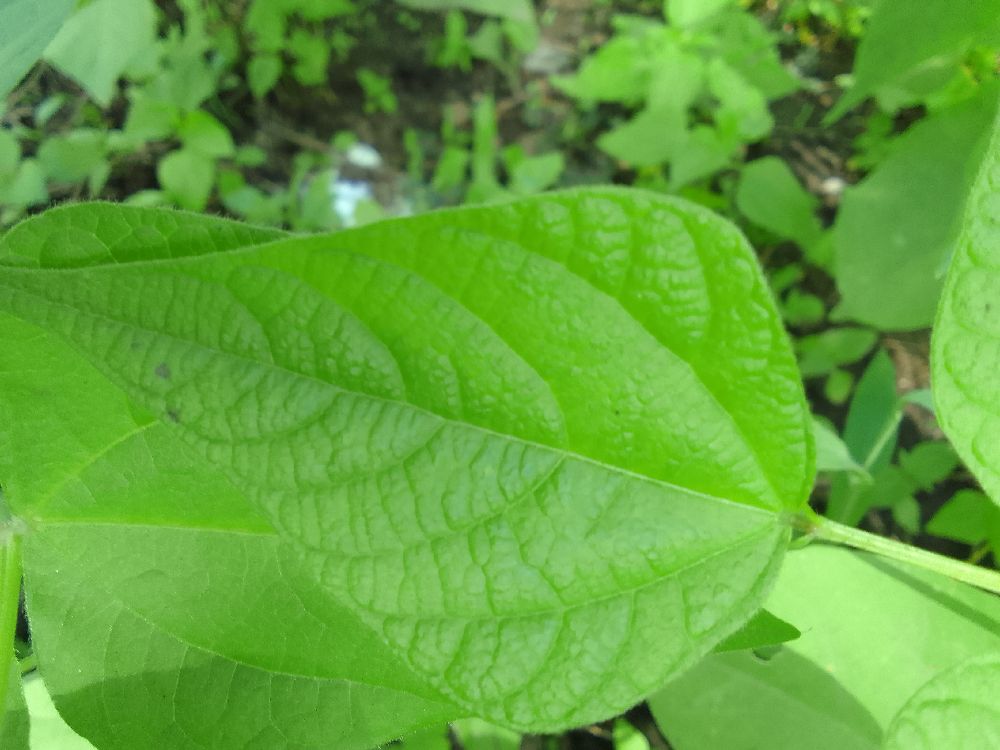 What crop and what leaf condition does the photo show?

common bean, healthy
